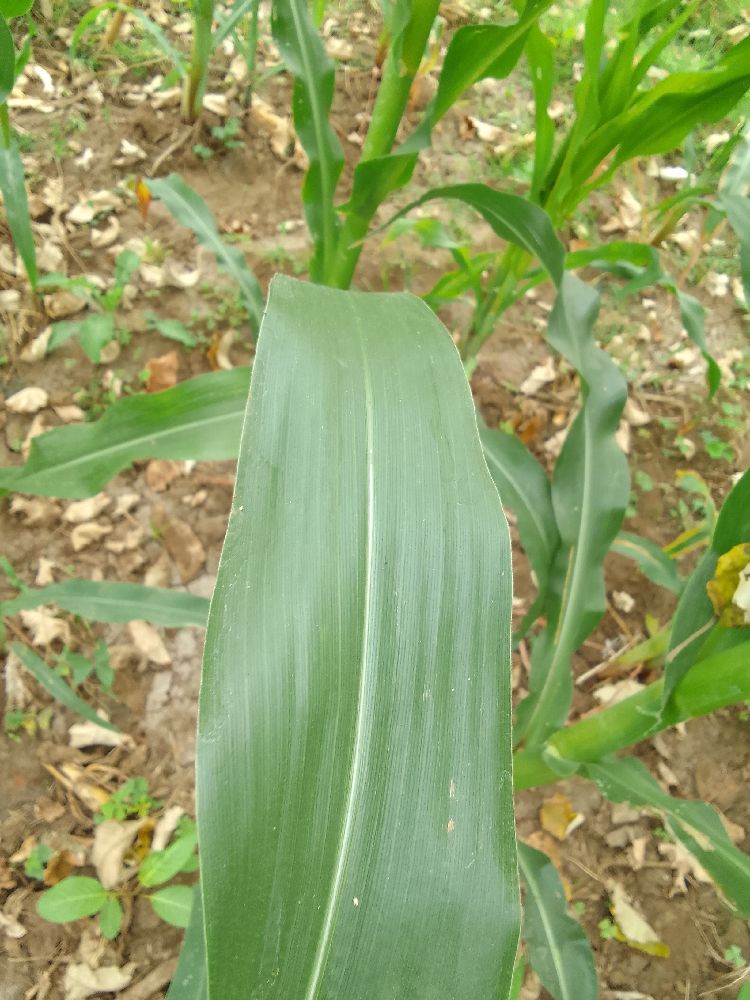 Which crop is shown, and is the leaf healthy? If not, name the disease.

maize, healthy
